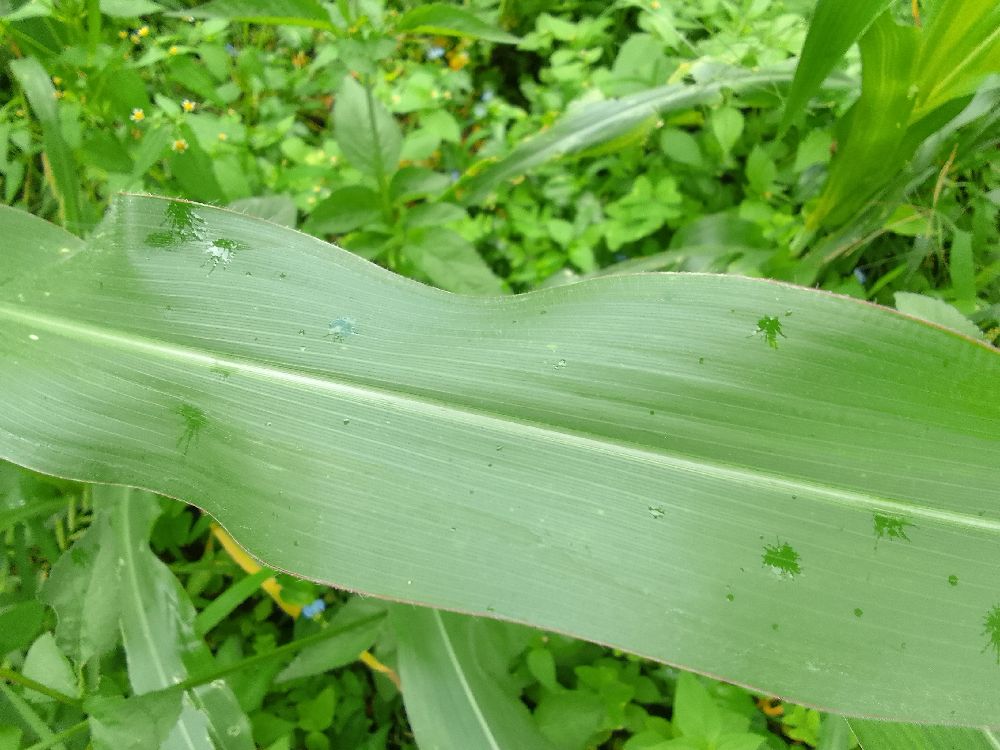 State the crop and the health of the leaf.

maize, healthy
